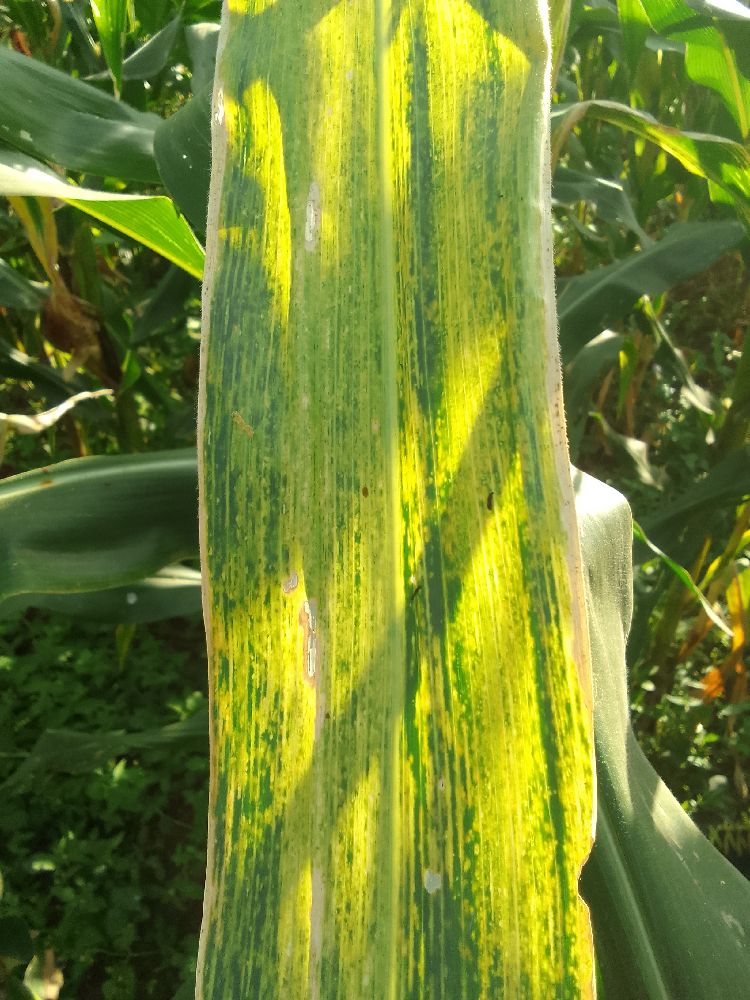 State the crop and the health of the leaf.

maize, maize lethal necrosis
